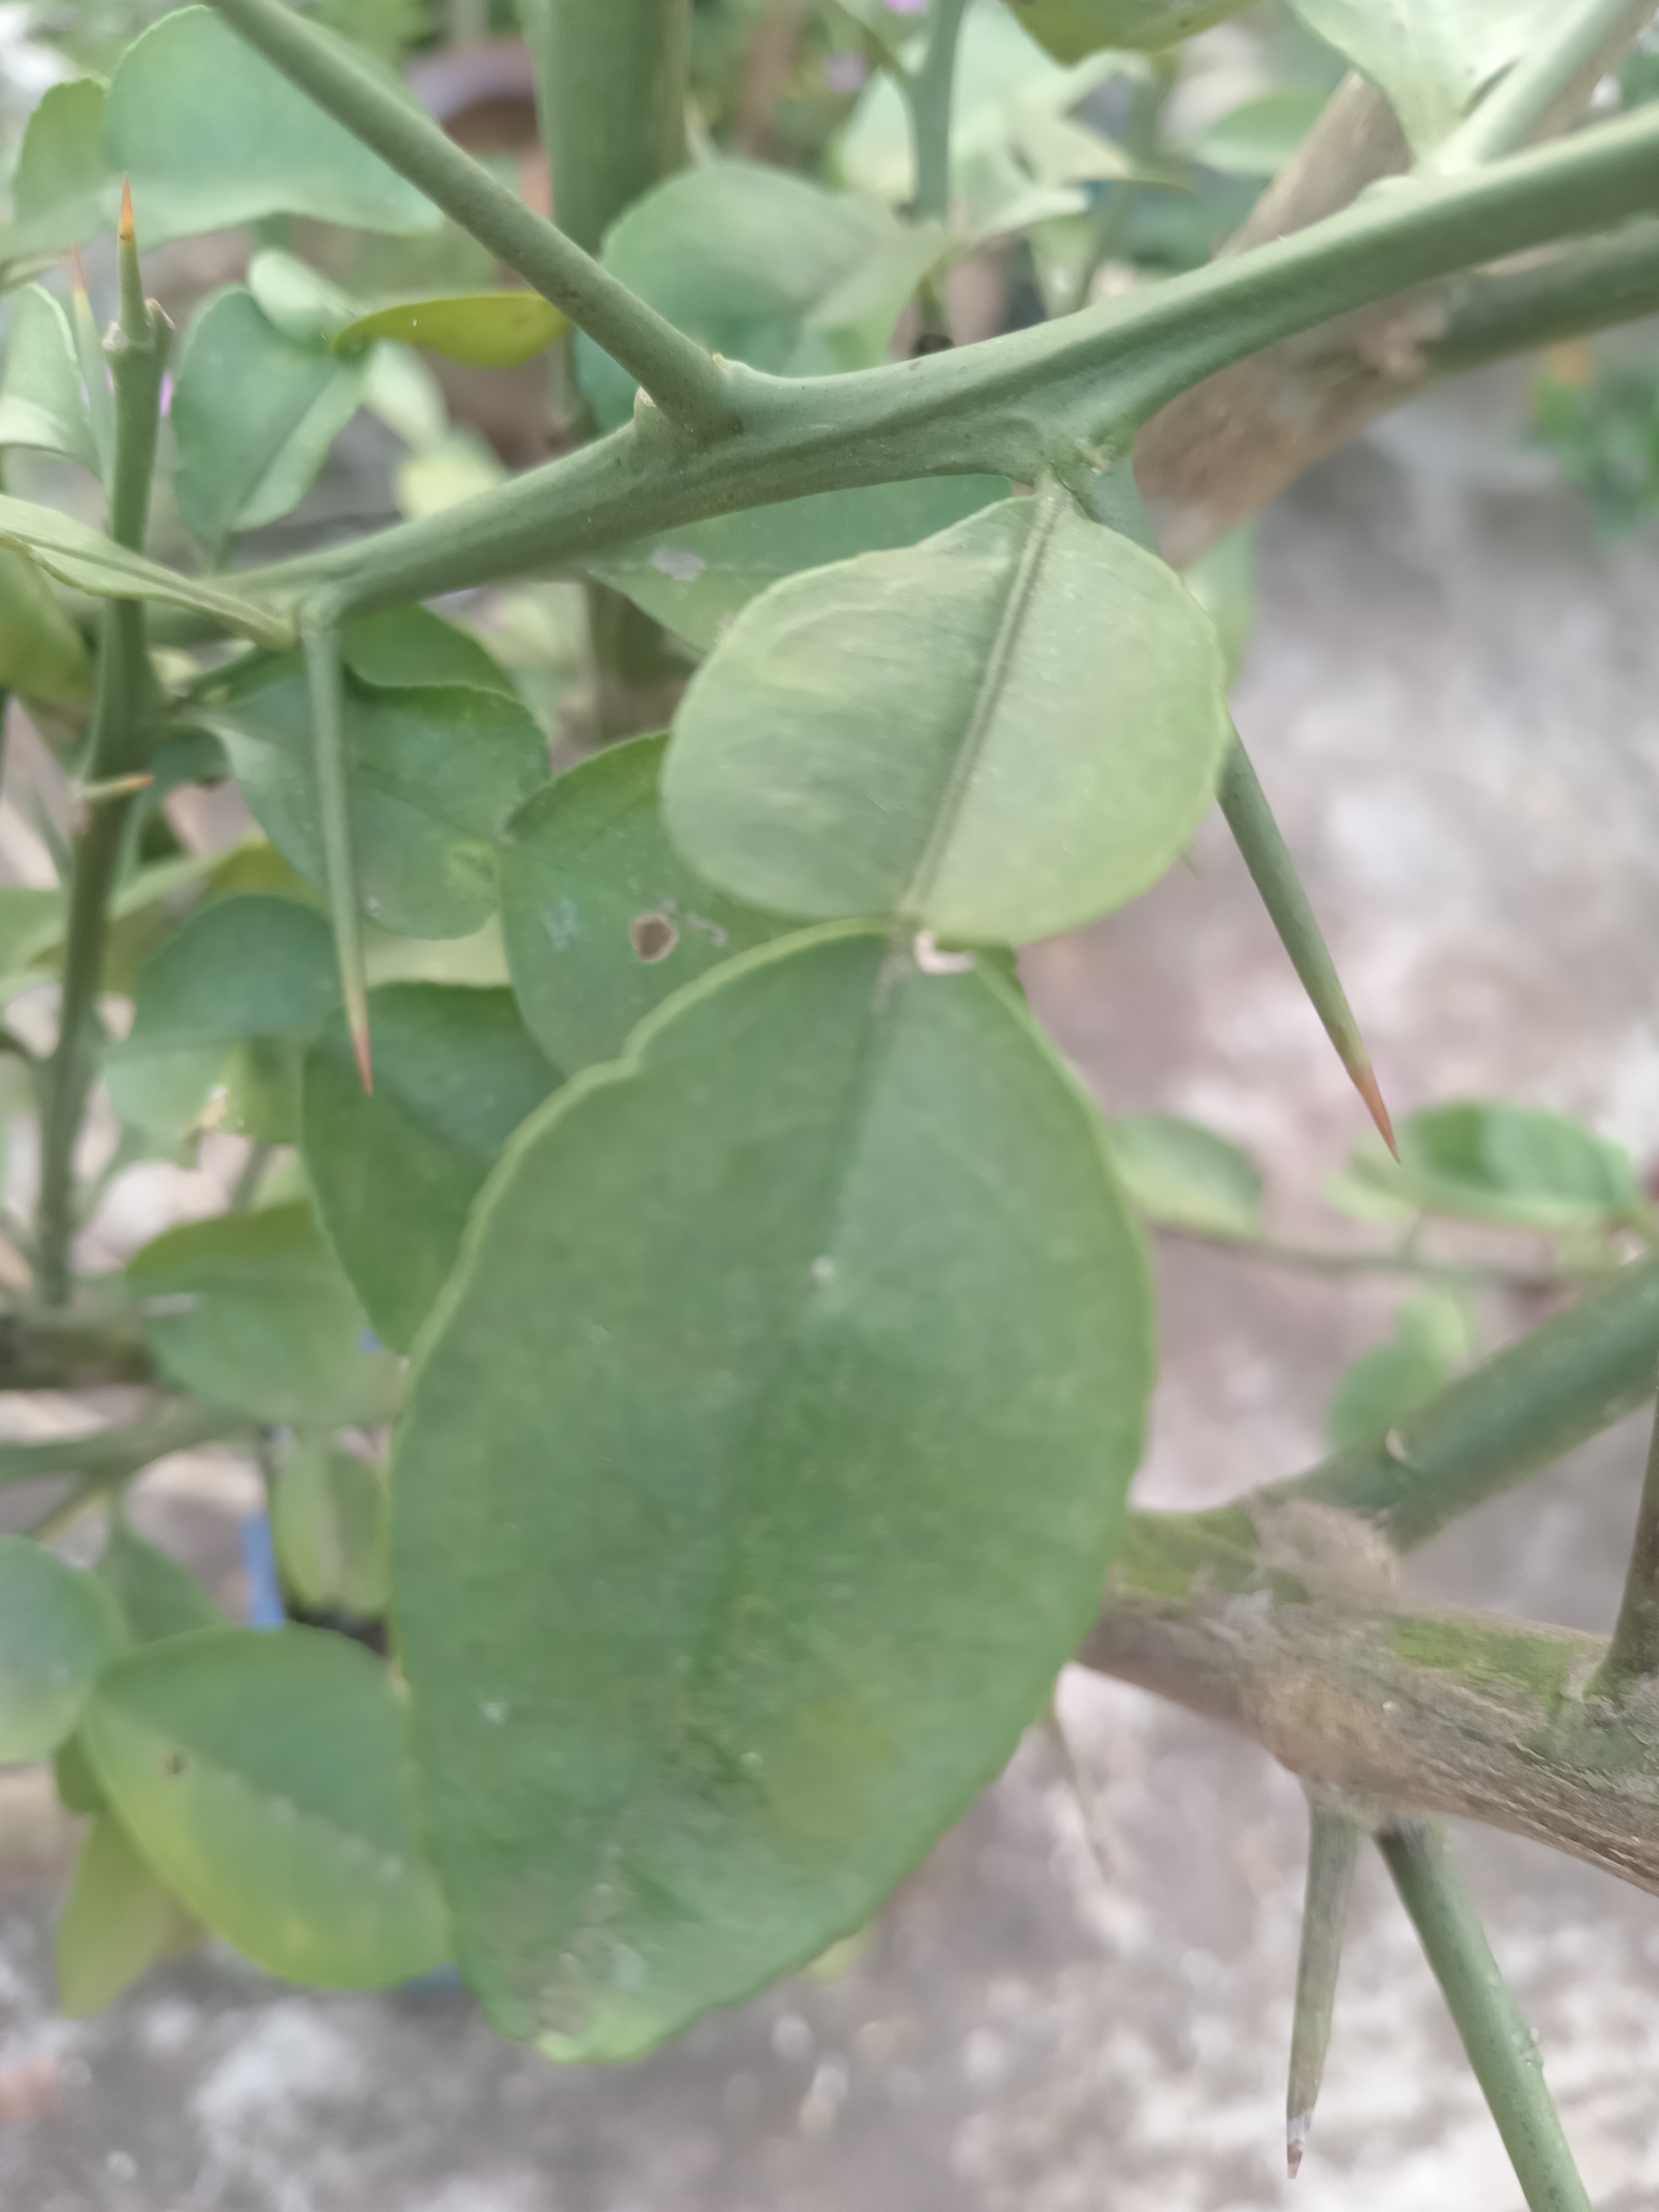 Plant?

lemon
